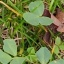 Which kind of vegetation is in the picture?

unstructured weed
